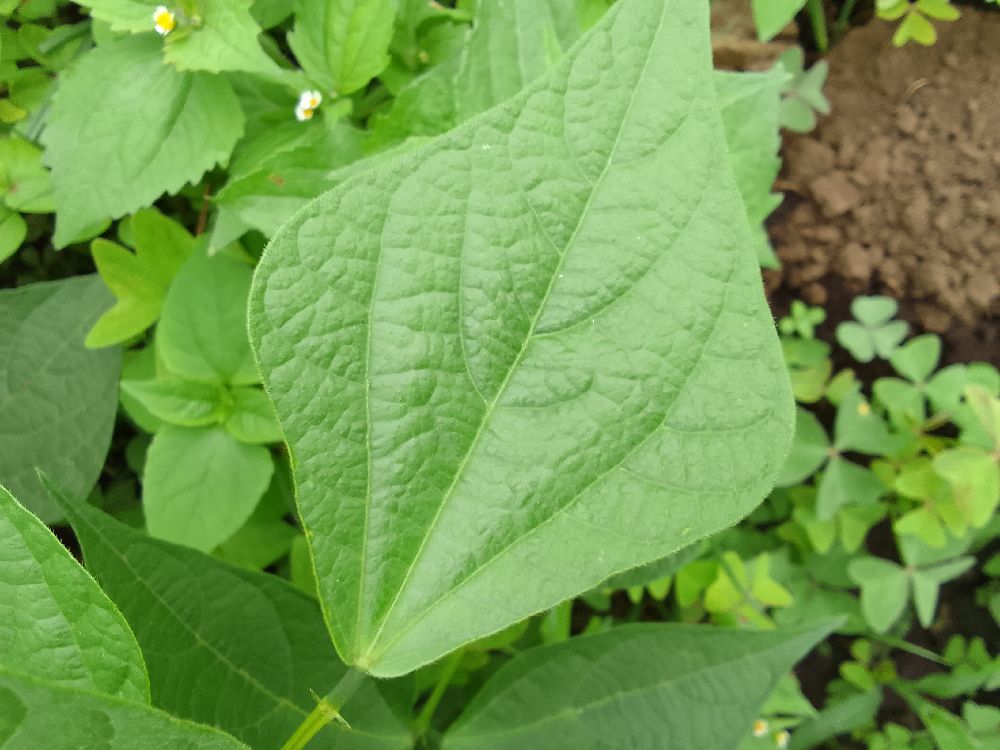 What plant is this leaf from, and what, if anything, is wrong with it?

common bean, healthy
